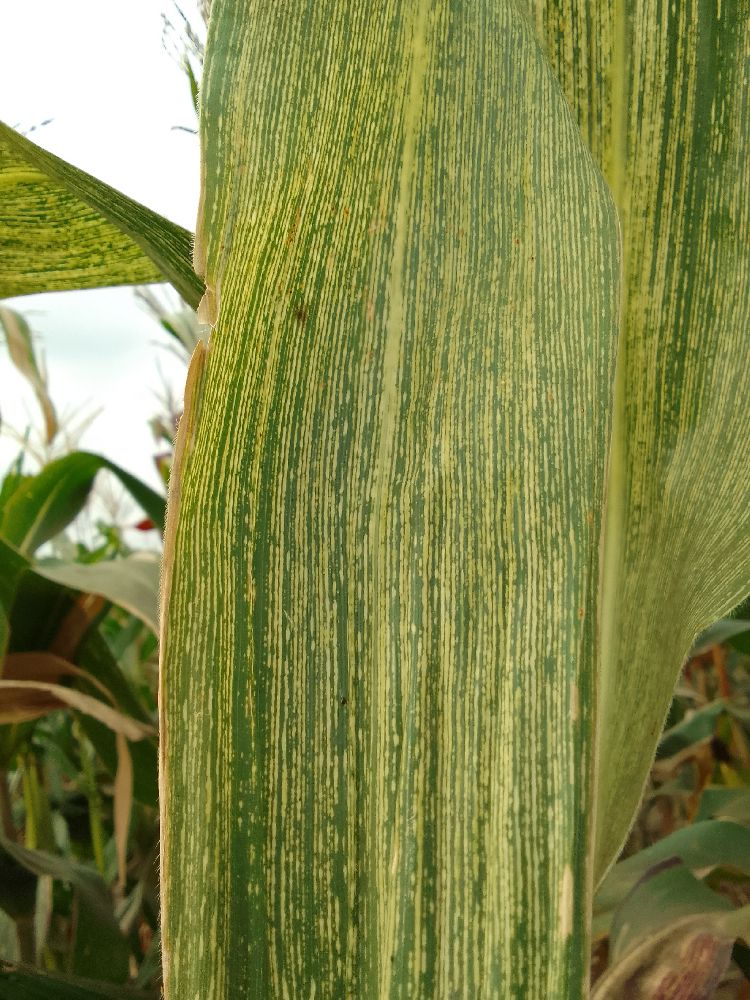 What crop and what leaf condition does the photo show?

maize, maize streak virus
